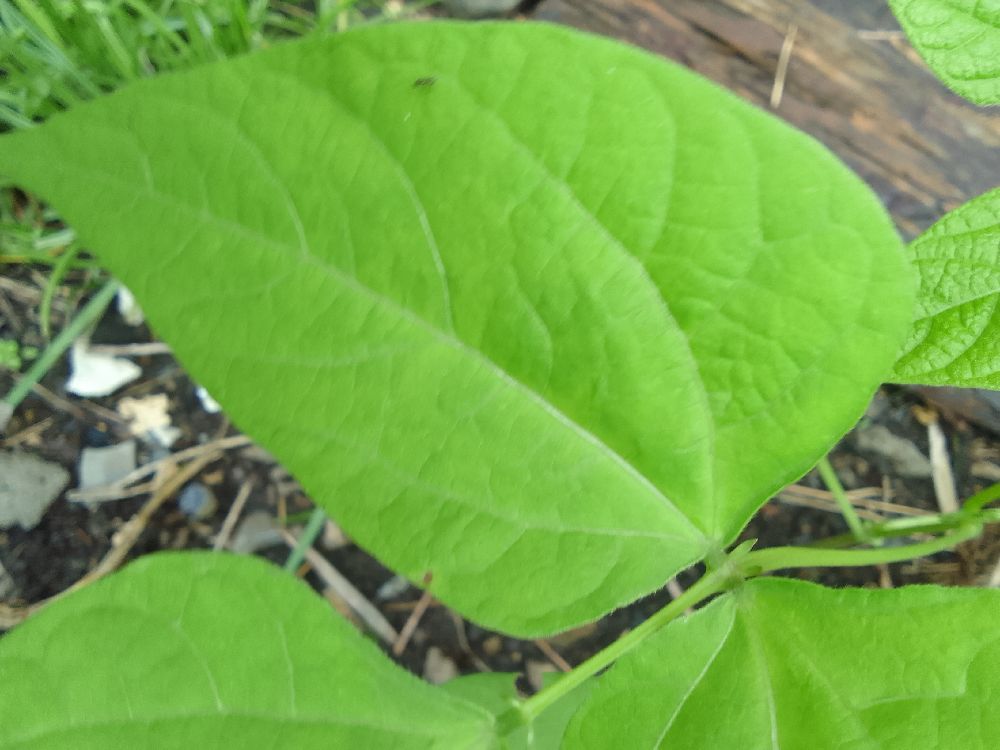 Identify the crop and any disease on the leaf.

common bean, healthy
